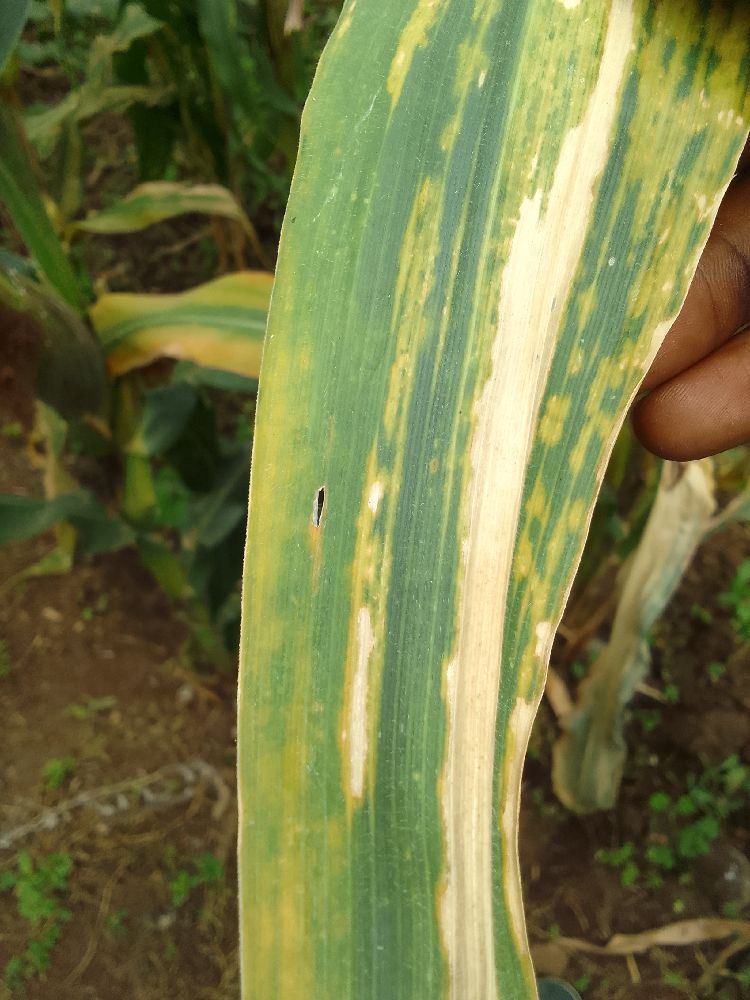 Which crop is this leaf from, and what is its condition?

maize, maize lethal necrosis
